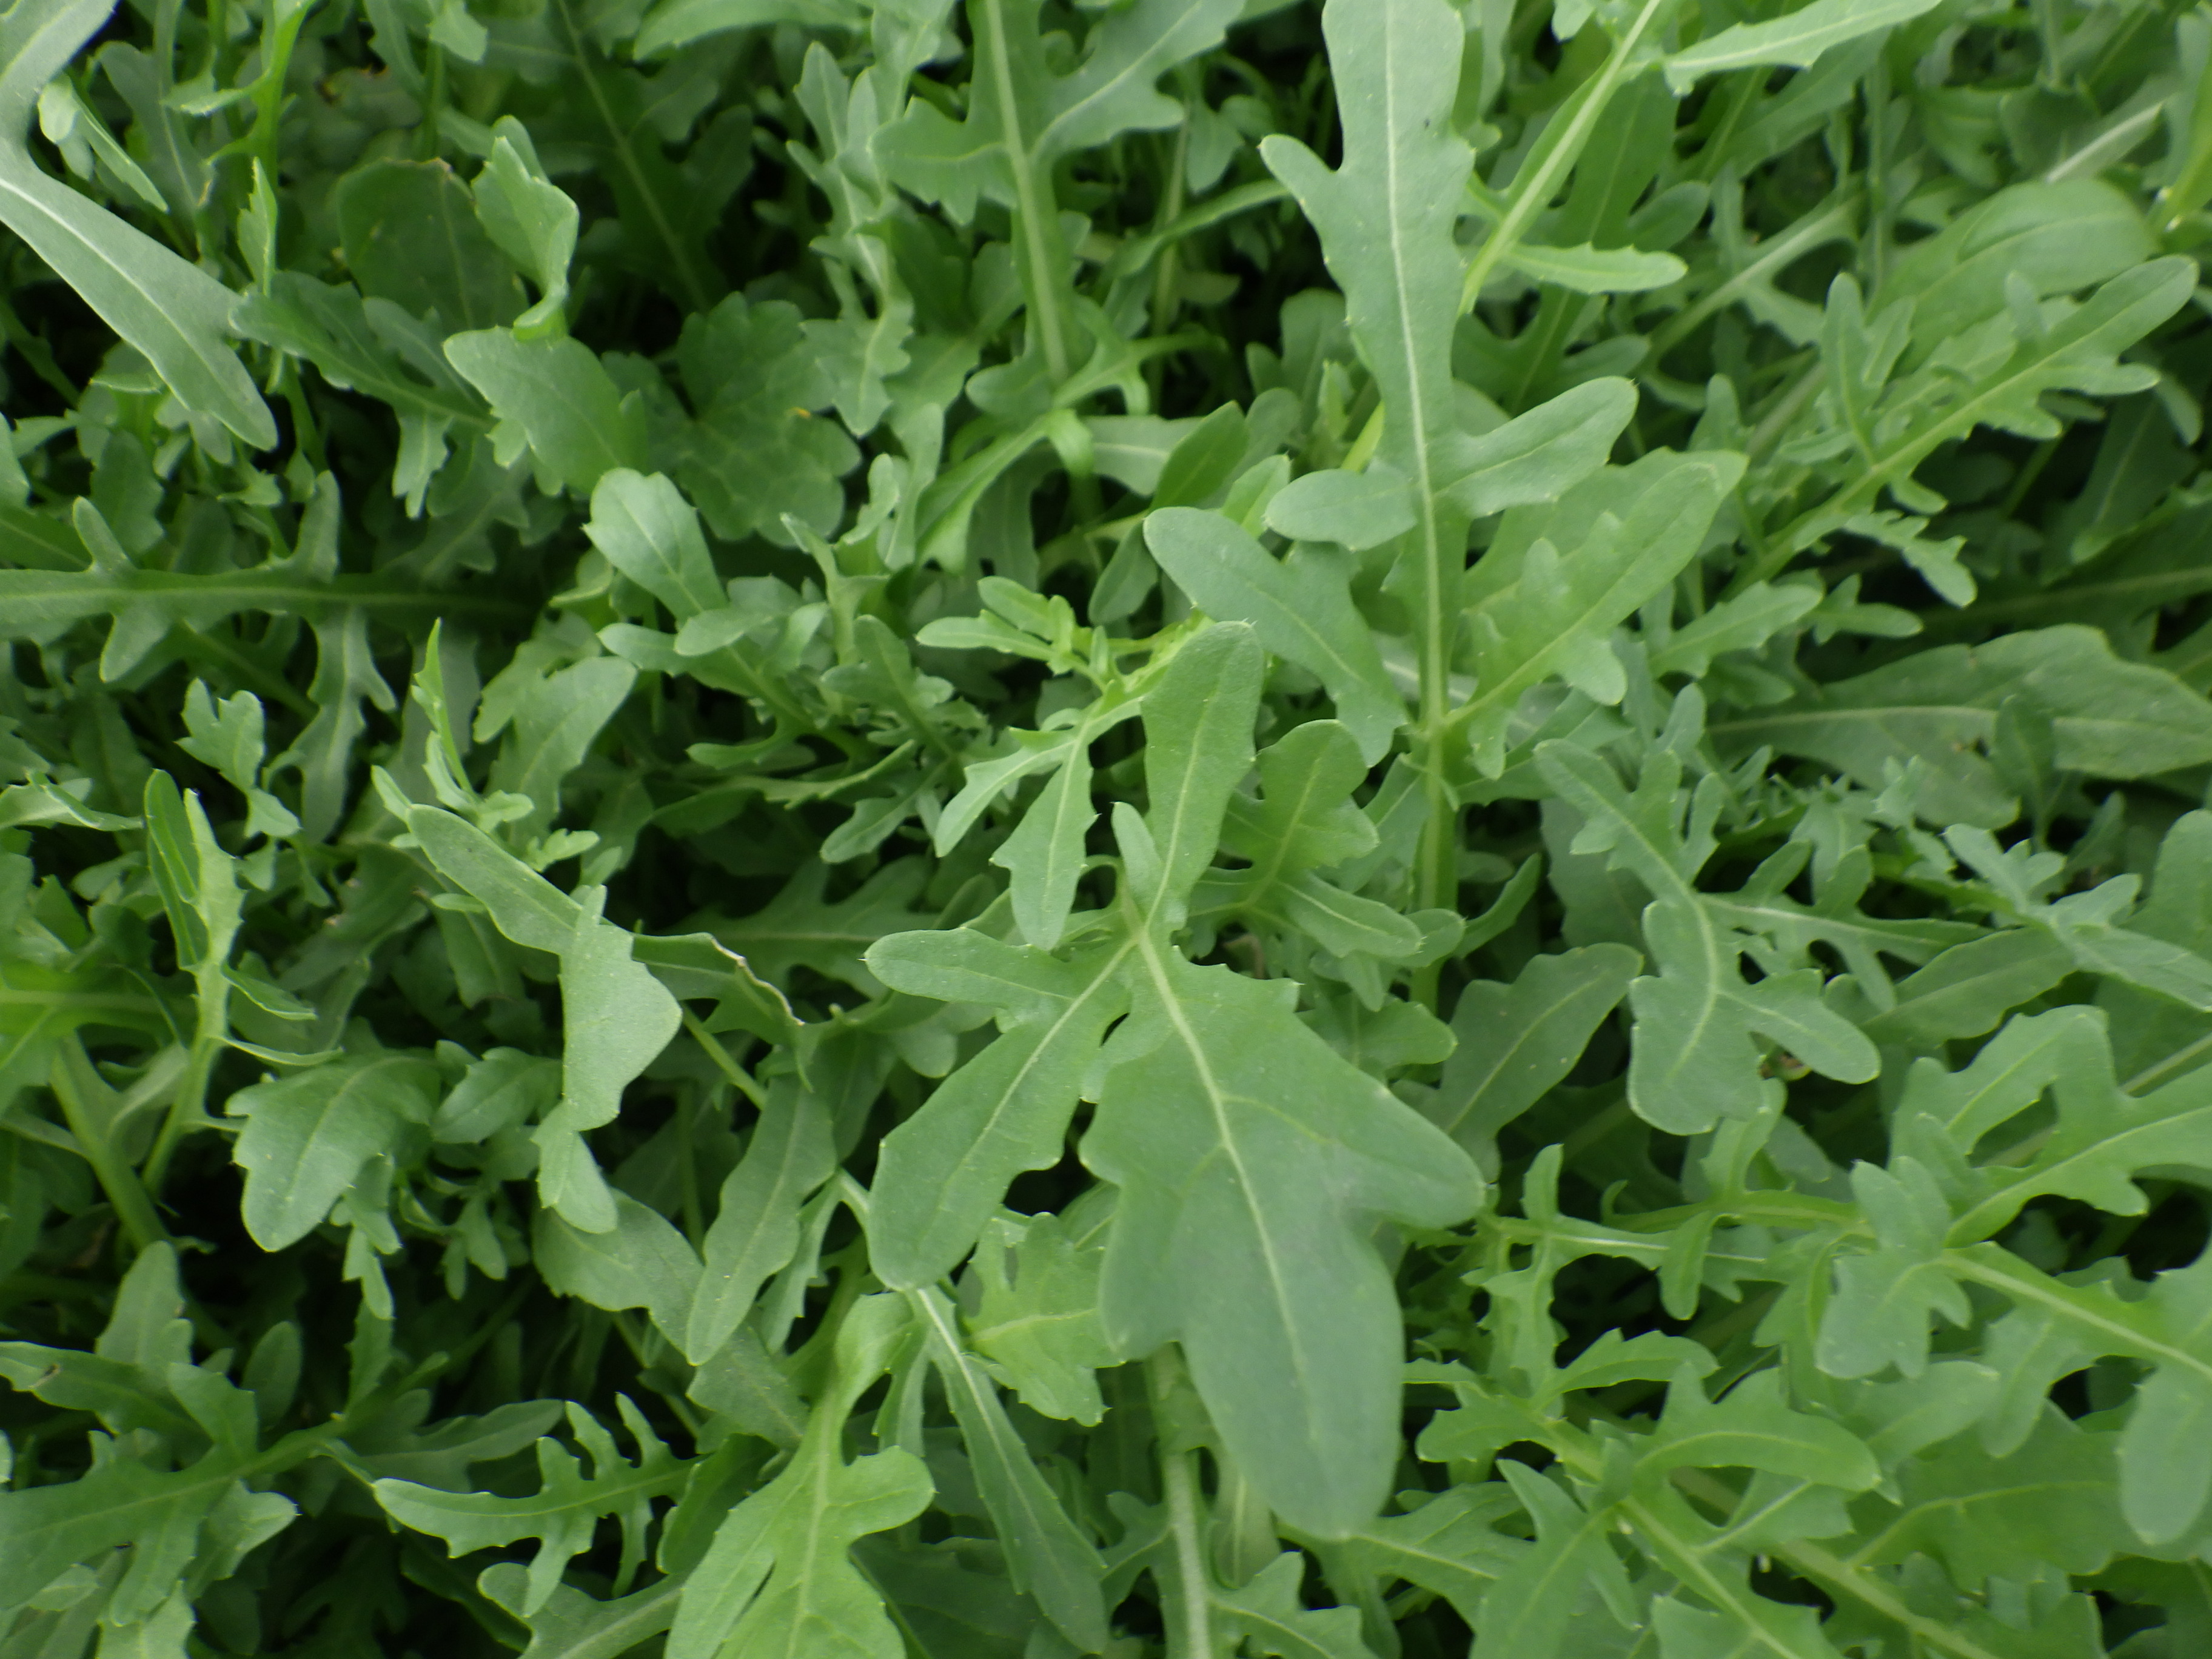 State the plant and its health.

rocket, healthy
